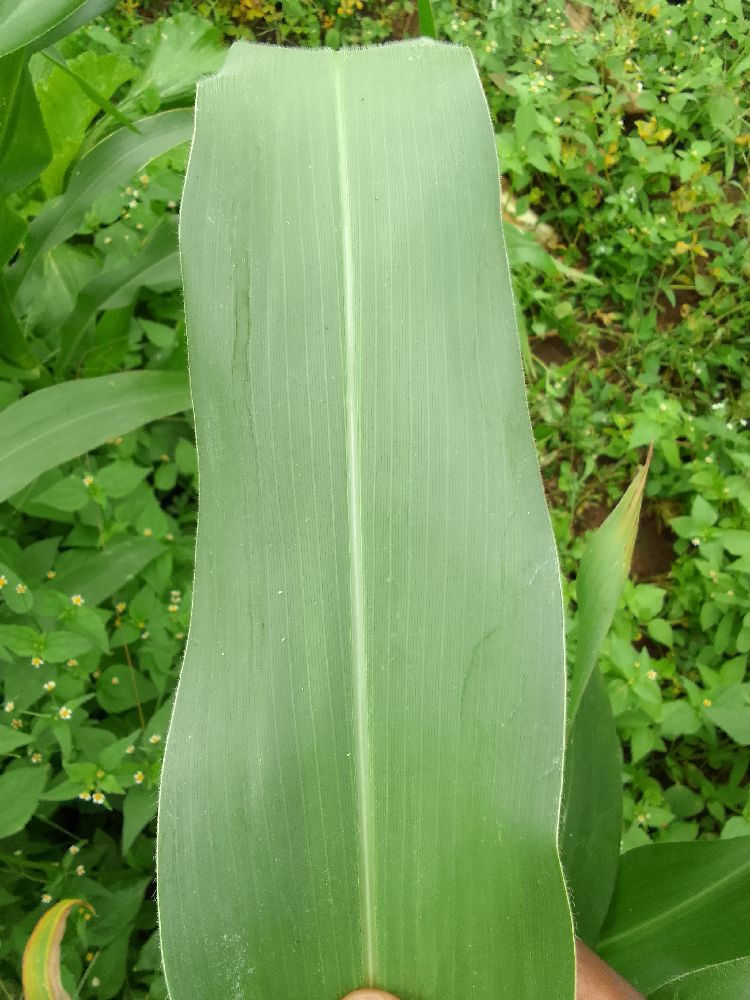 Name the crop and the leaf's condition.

maize, healthy
